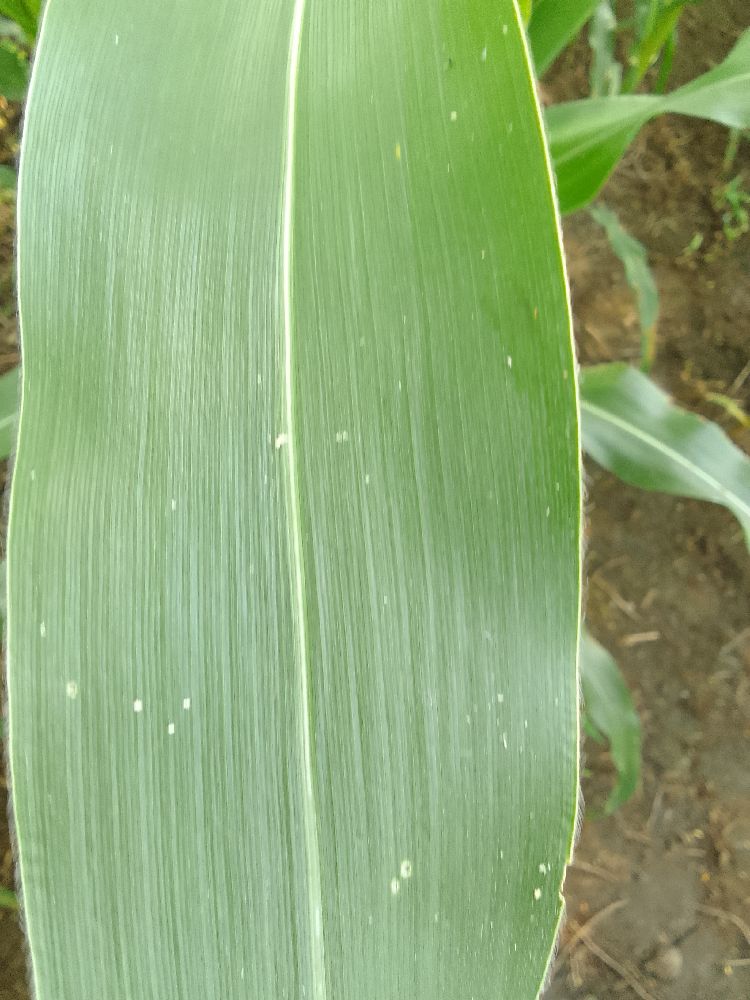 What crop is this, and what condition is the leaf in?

maize, healthy
